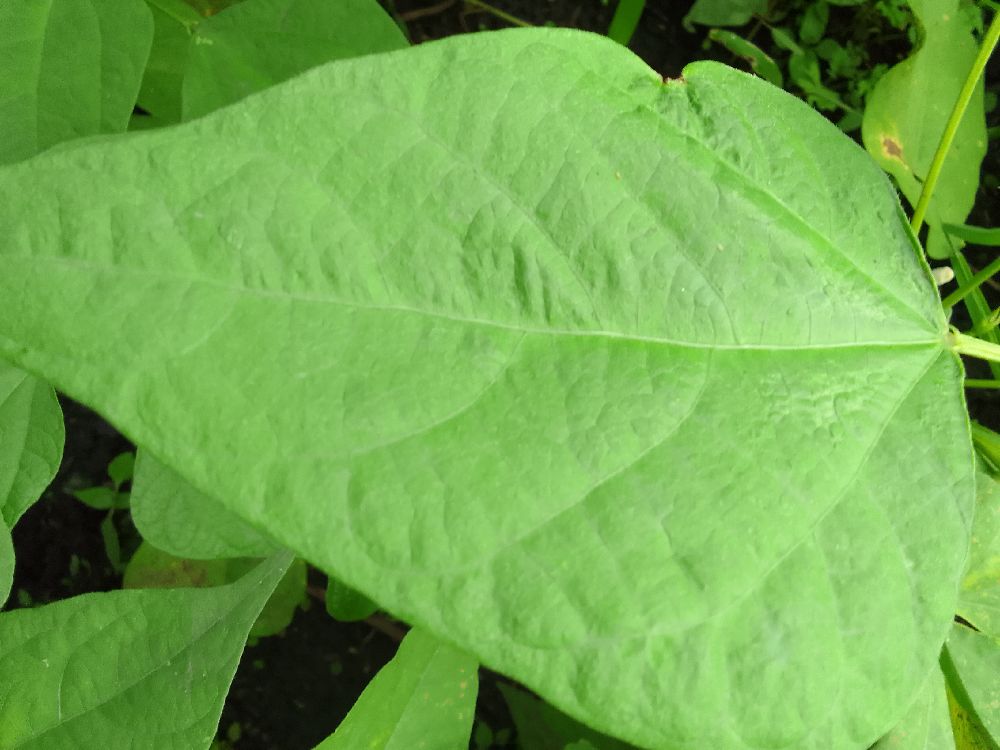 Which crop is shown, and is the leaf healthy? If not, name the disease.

common bean, healthy
